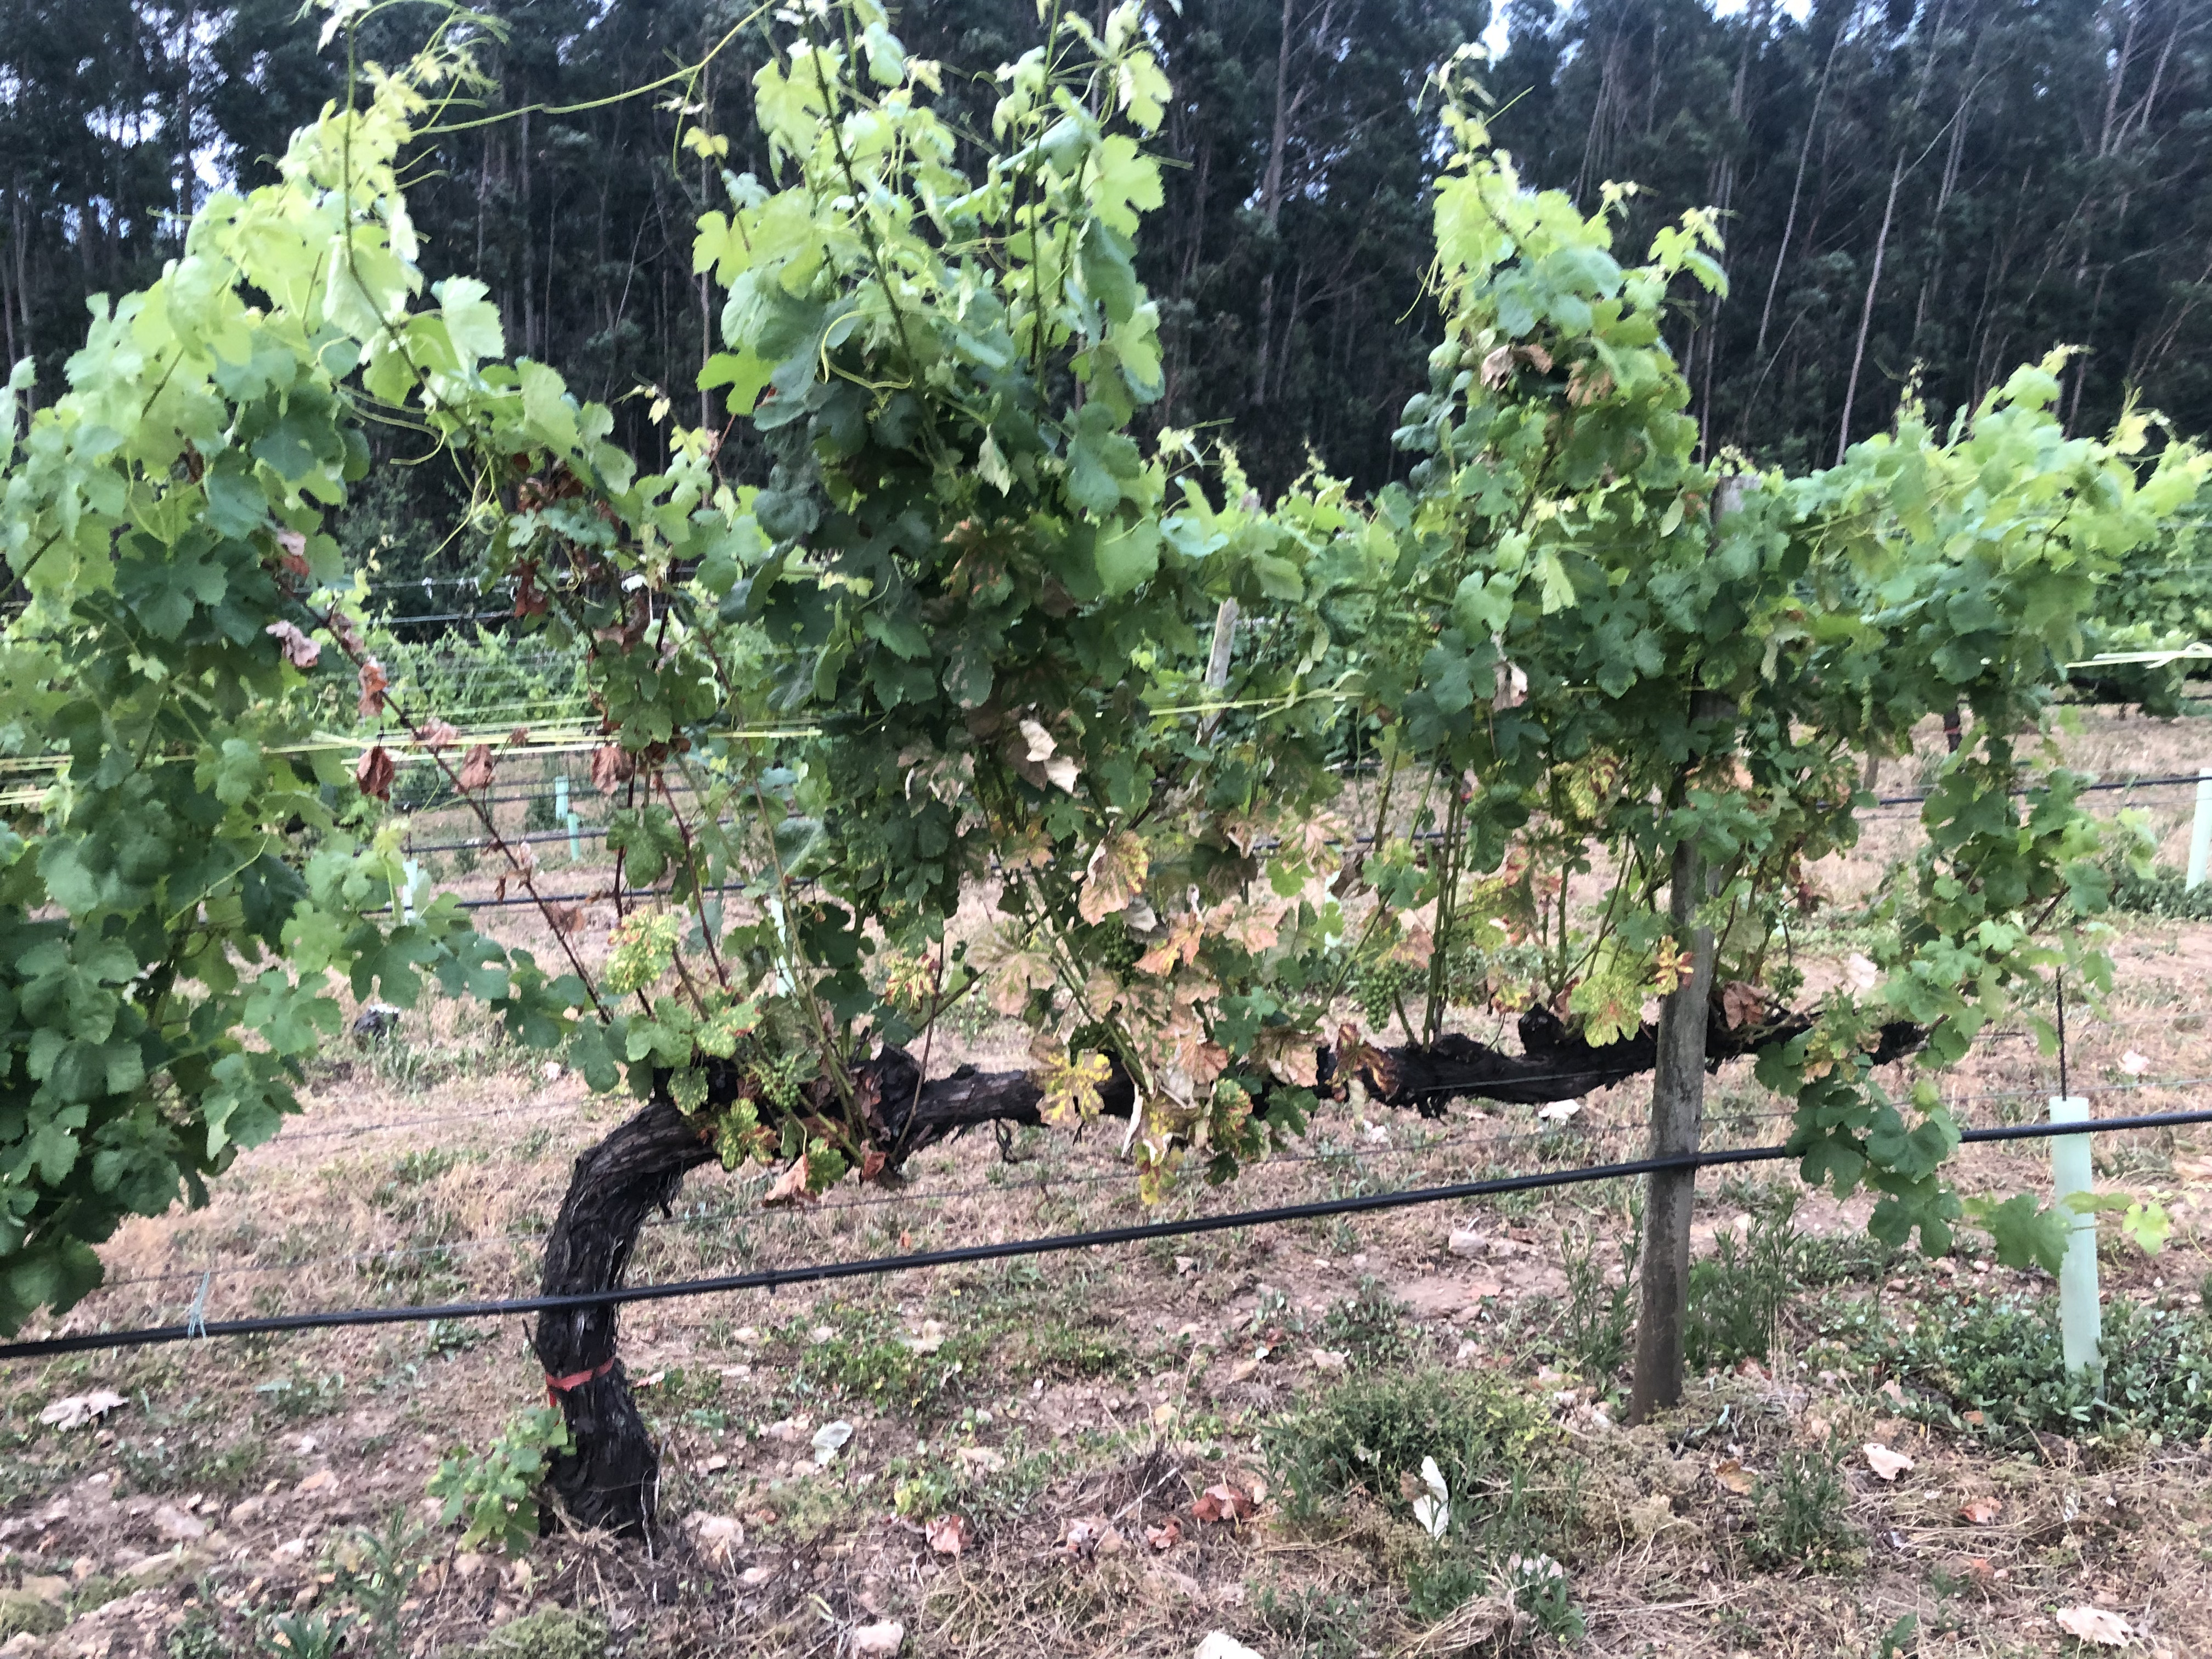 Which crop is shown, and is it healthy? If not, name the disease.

grapevine, affected by esca disease
